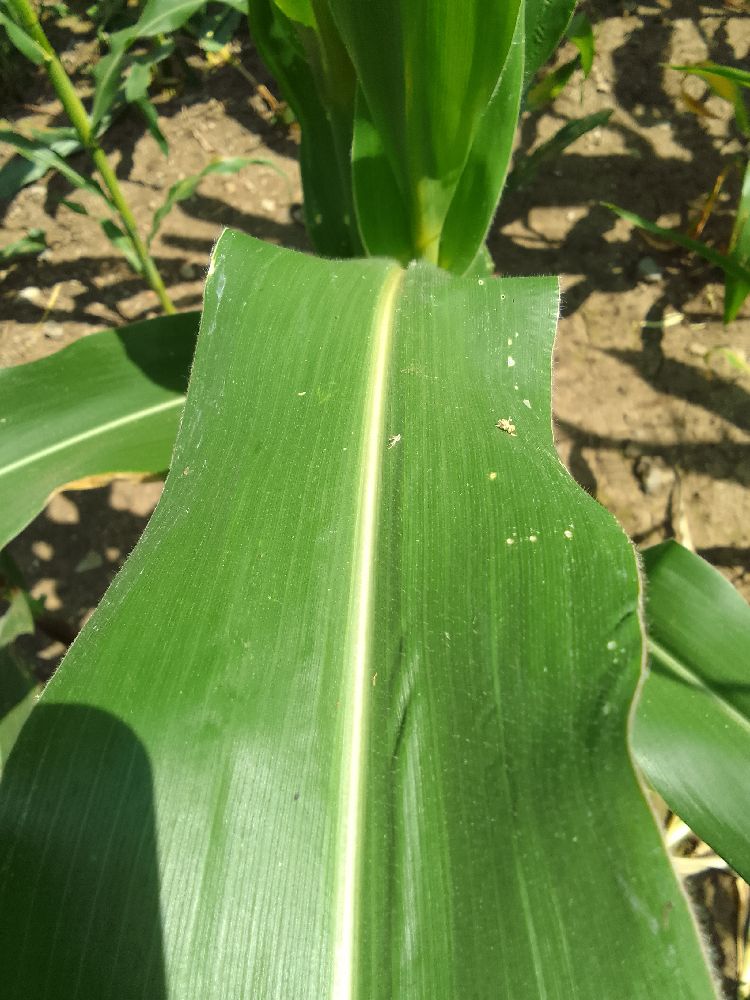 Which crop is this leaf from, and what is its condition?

maize, healthy
